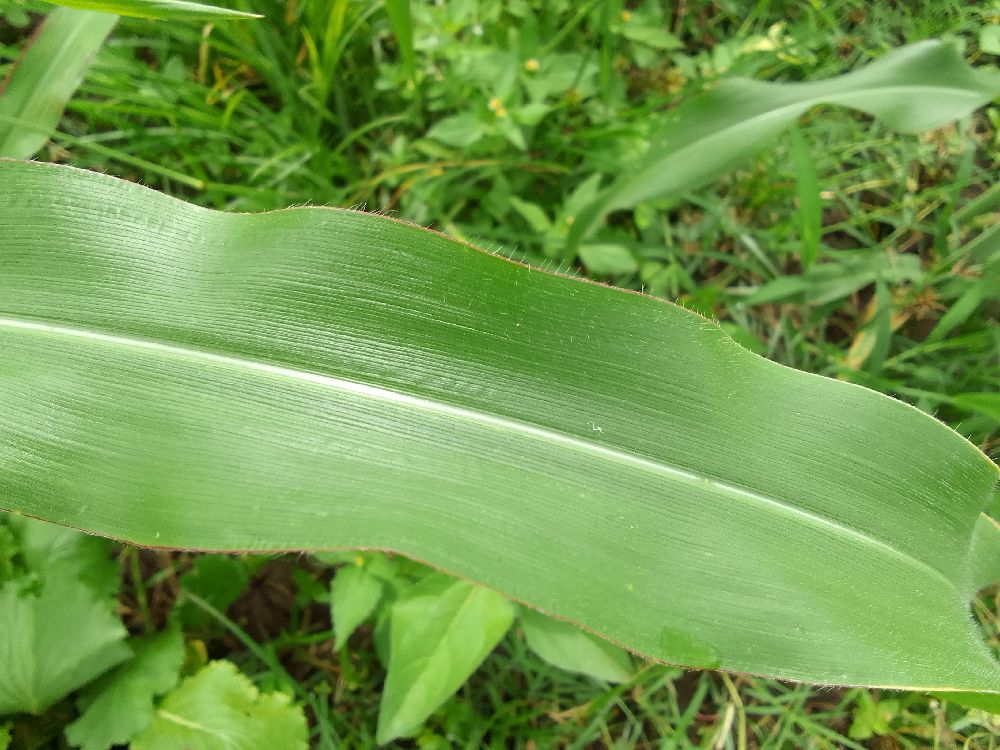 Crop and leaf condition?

maize, healthy
